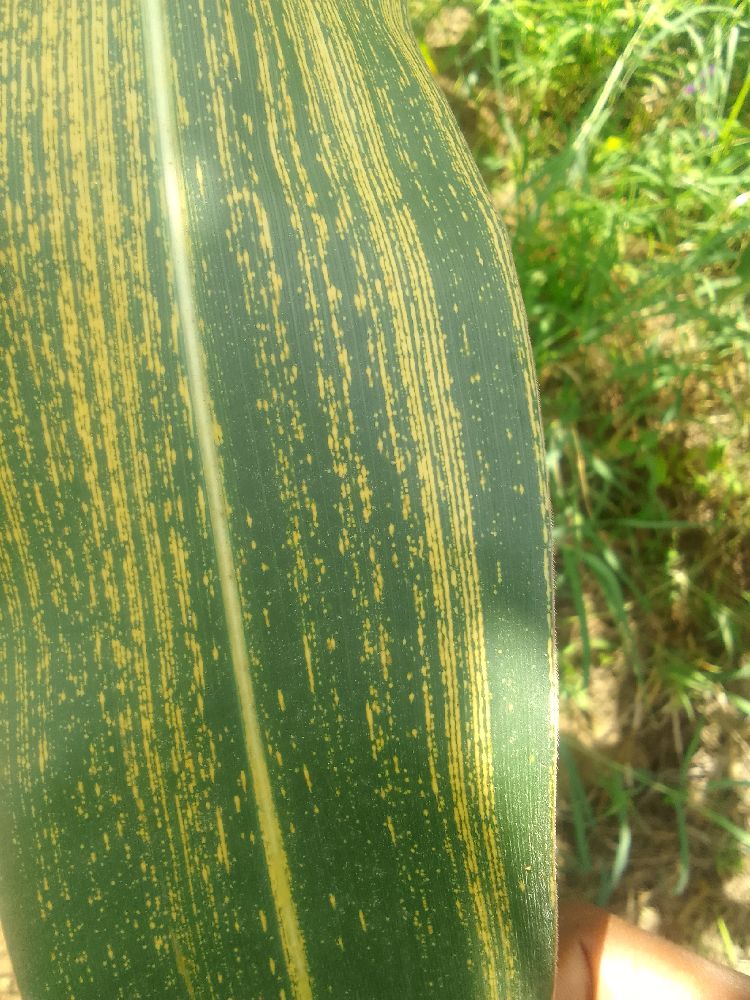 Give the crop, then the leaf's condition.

maize, maize streak virus
